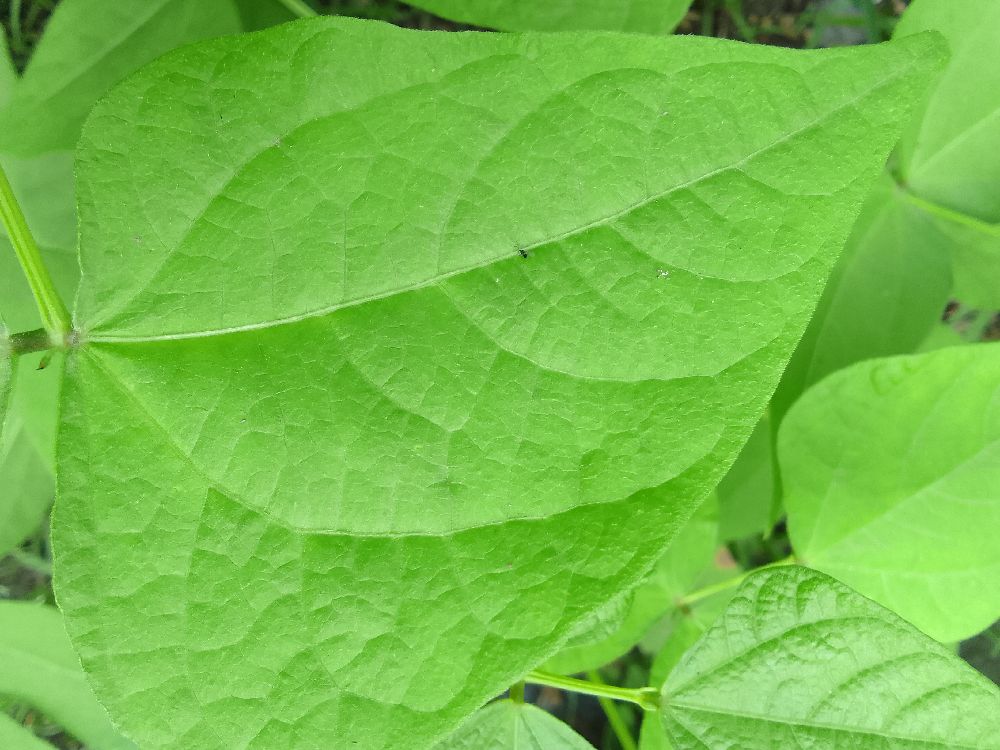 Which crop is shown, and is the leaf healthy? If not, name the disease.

common bean, healthy
